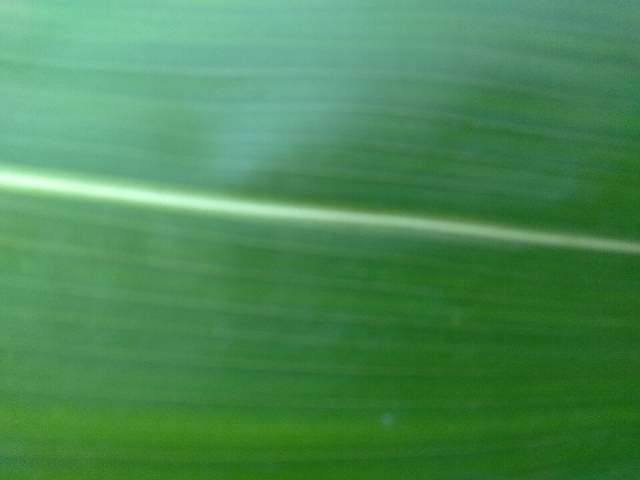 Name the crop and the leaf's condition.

maize, healthy
